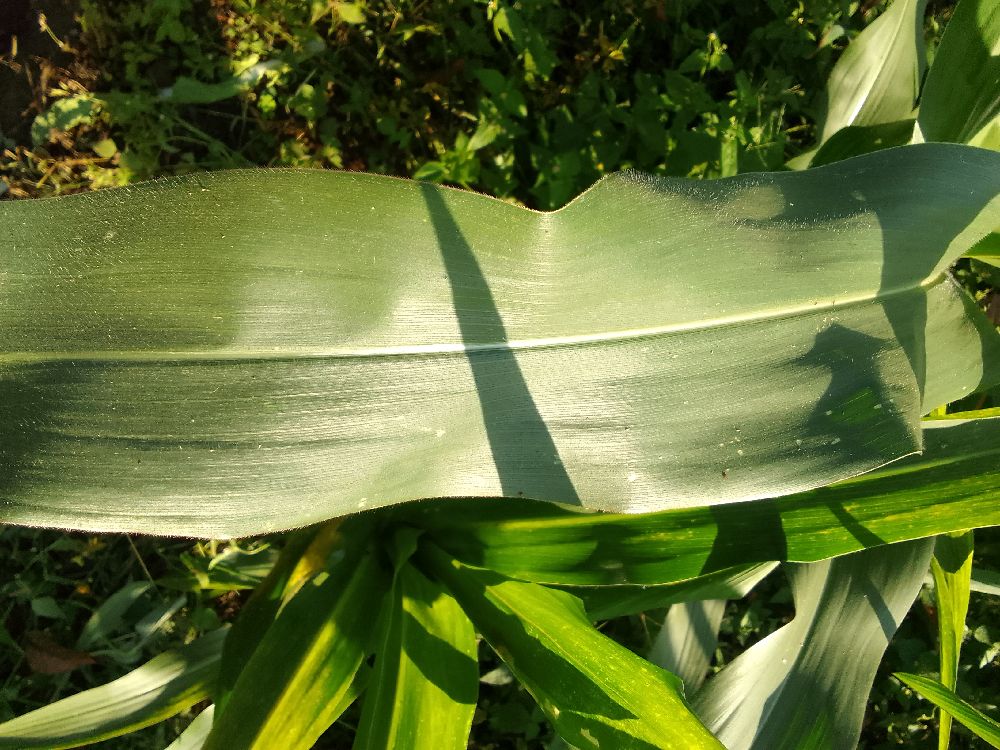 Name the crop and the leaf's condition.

maize, healthy
